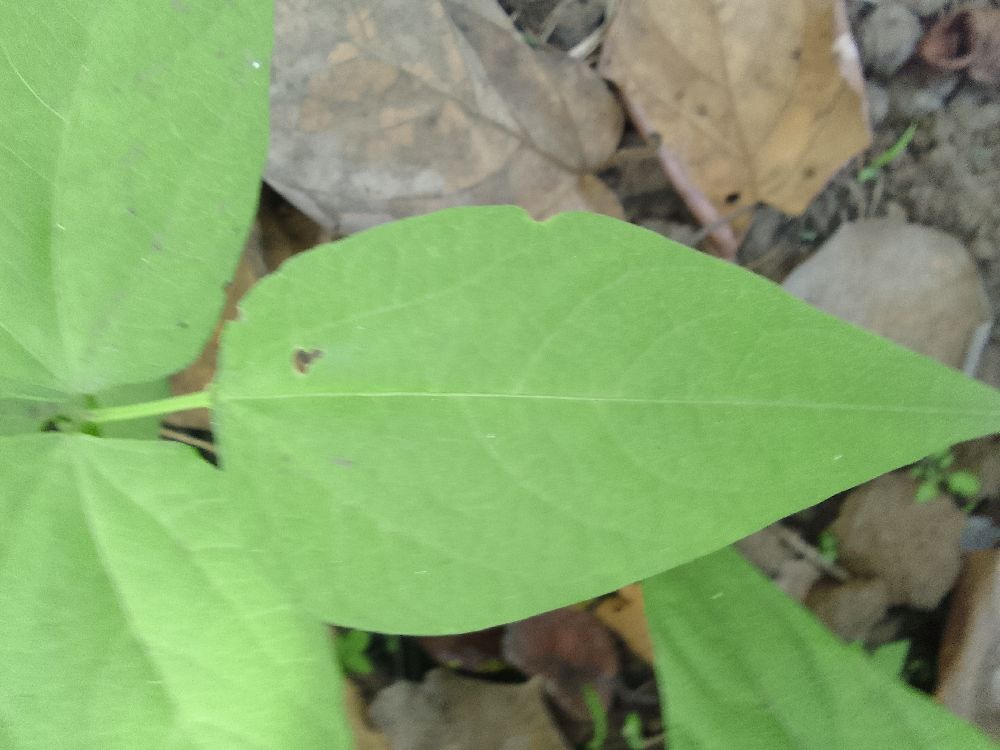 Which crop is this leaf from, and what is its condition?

common bean, healthy
